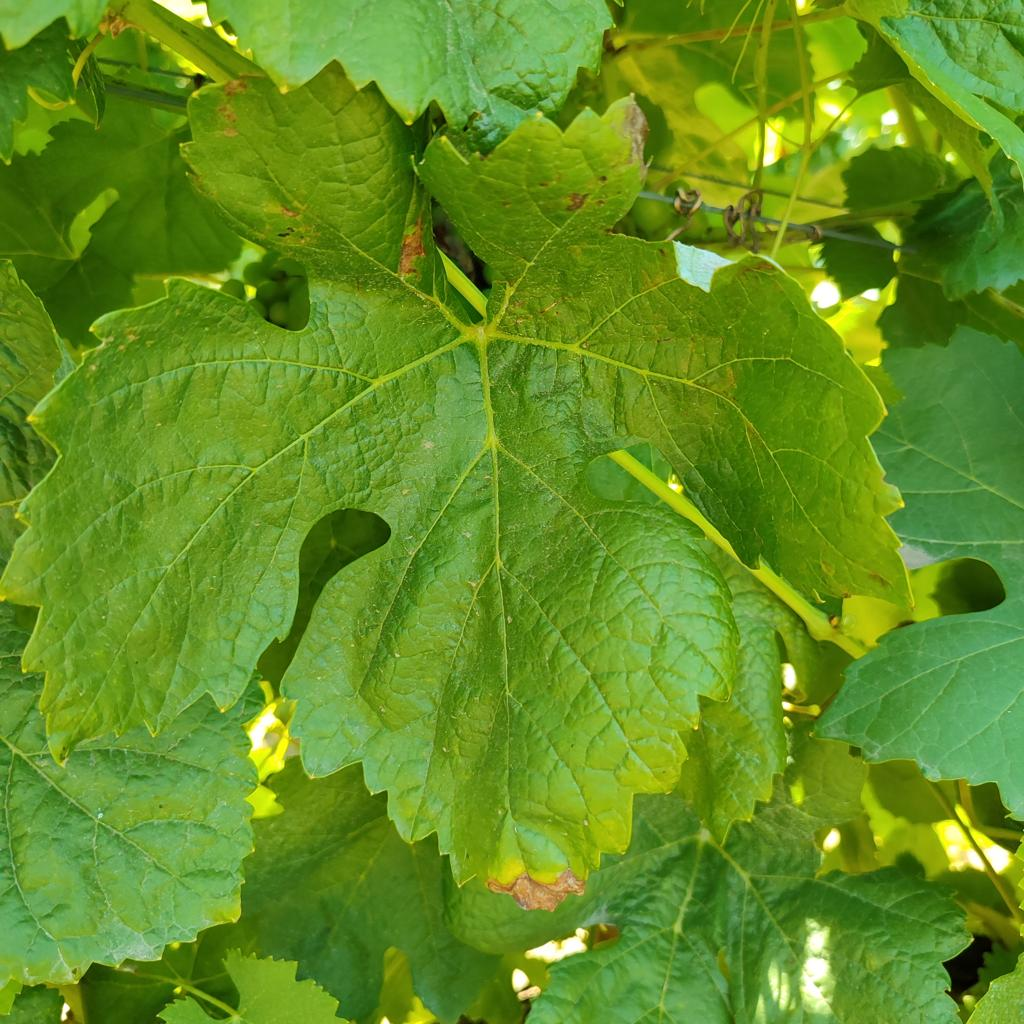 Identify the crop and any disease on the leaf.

grapevine, downy mildew
